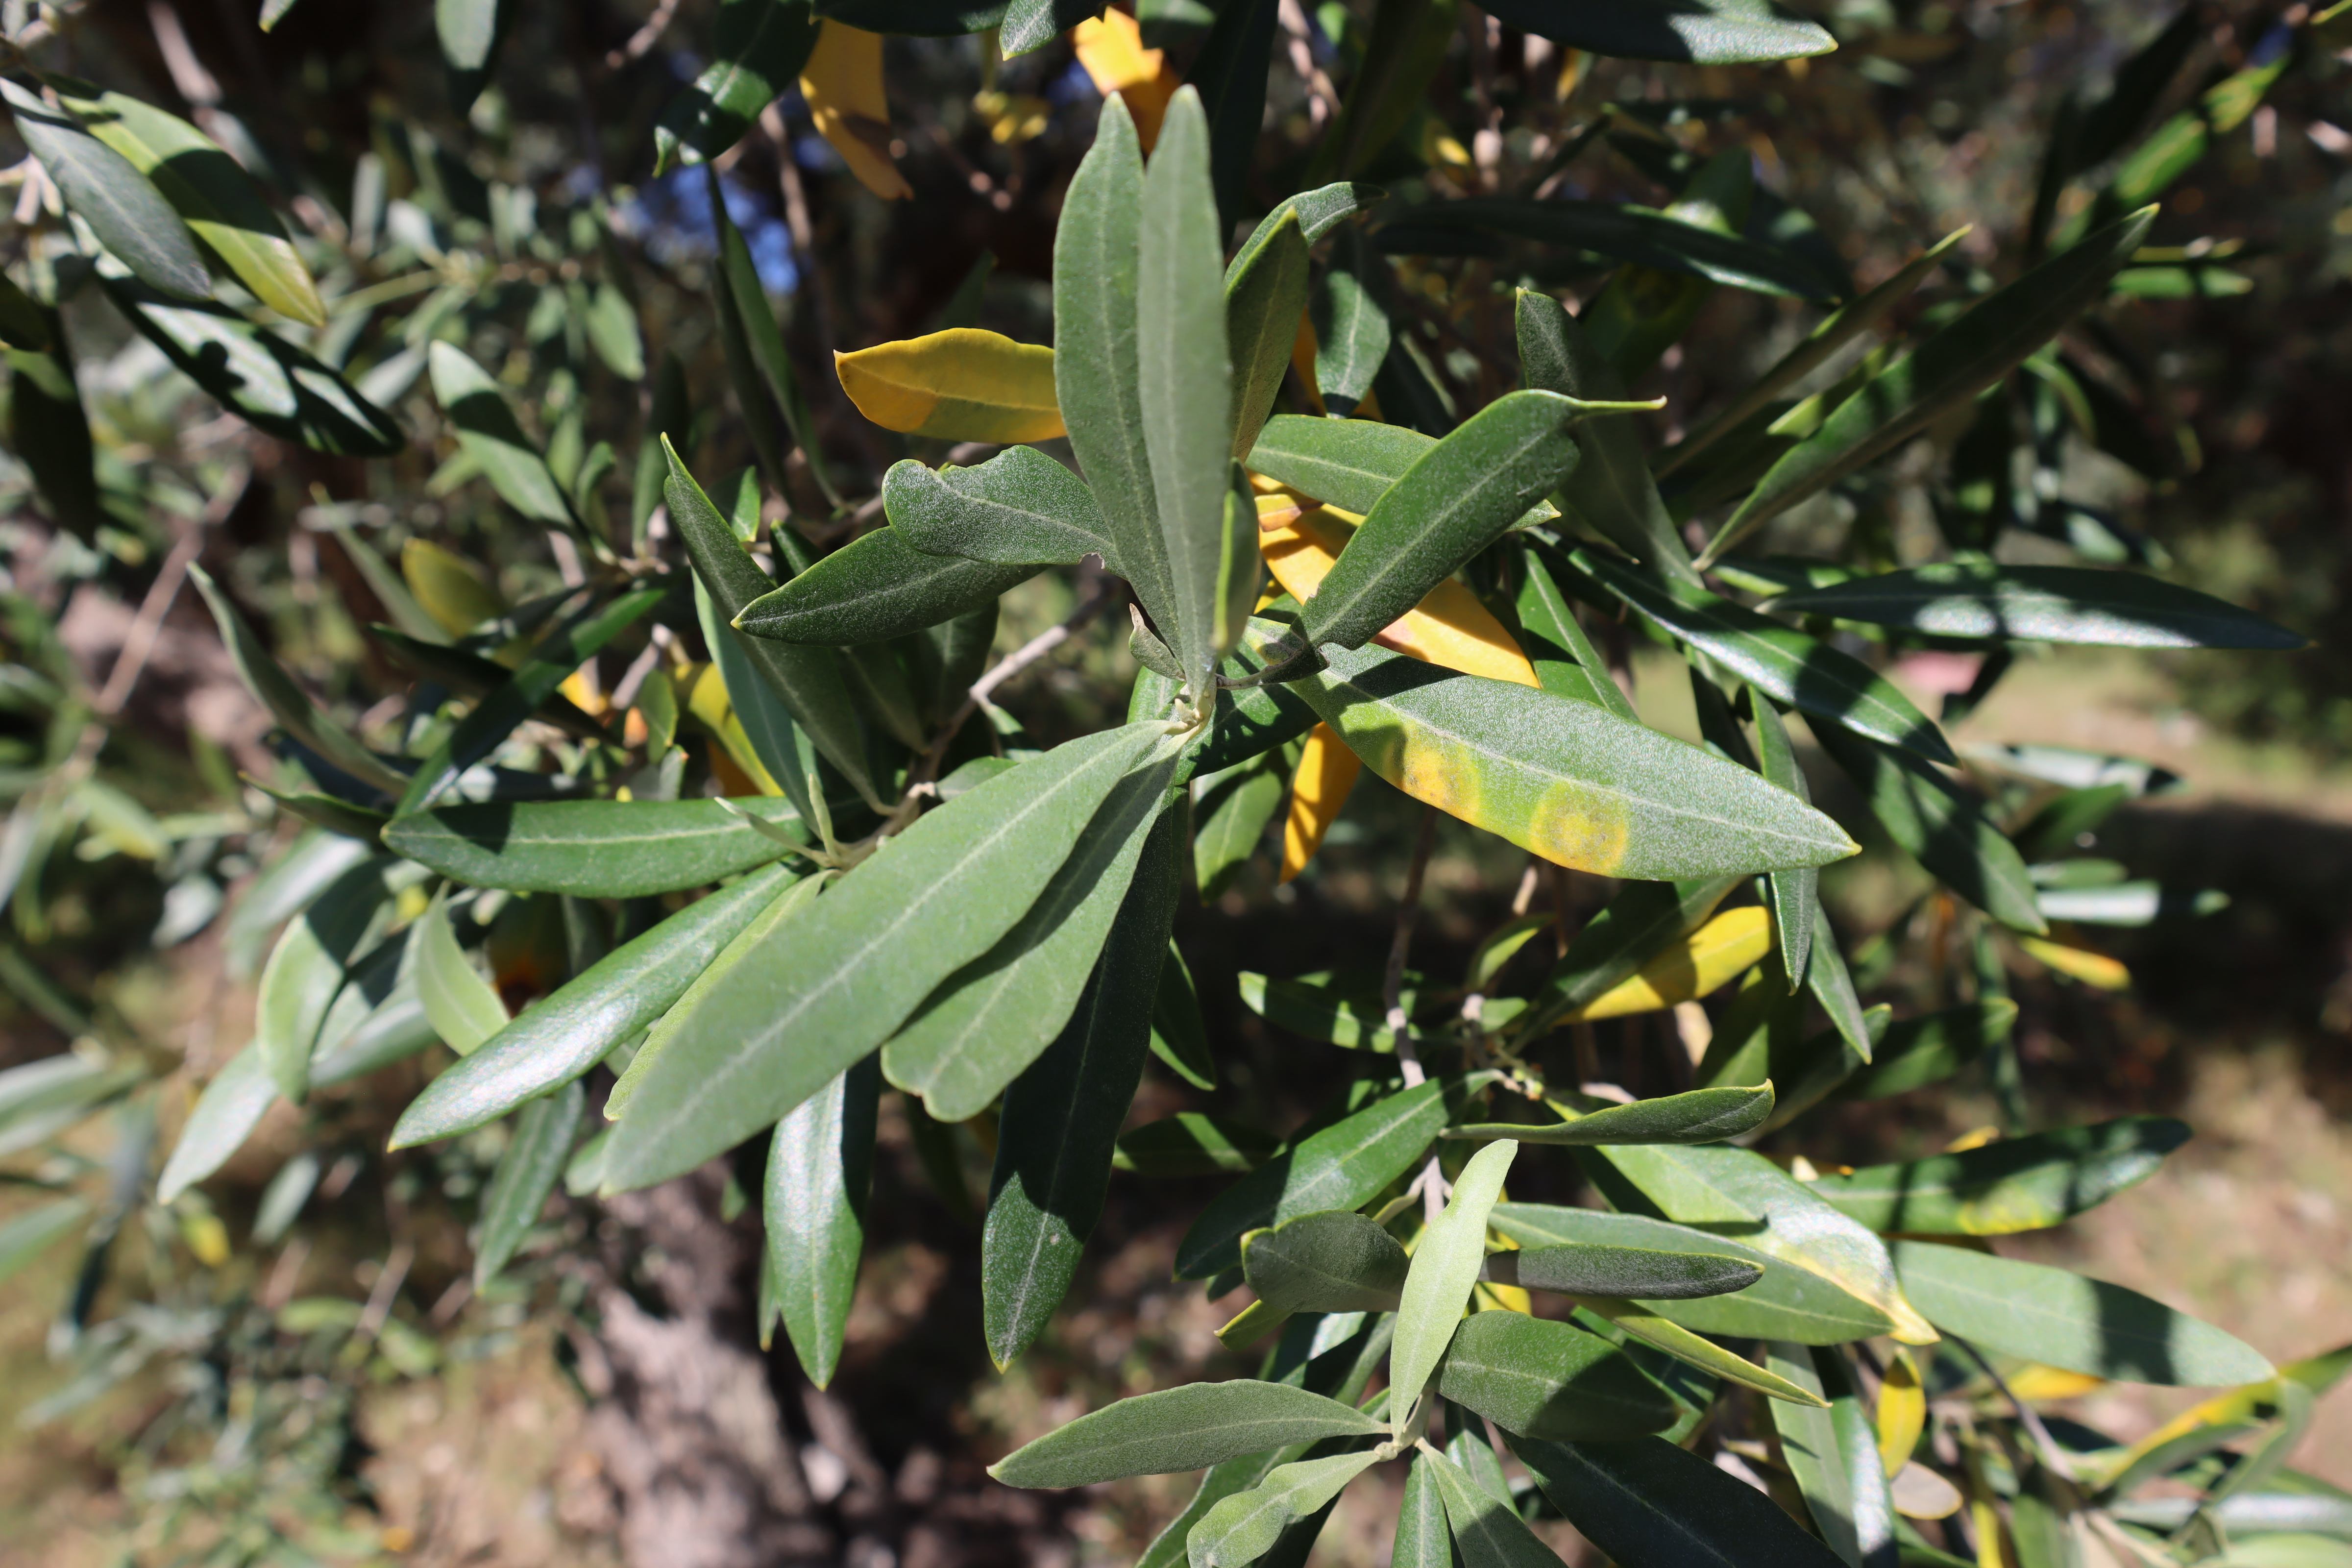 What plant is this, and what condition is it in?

olive, olive peacock spot
